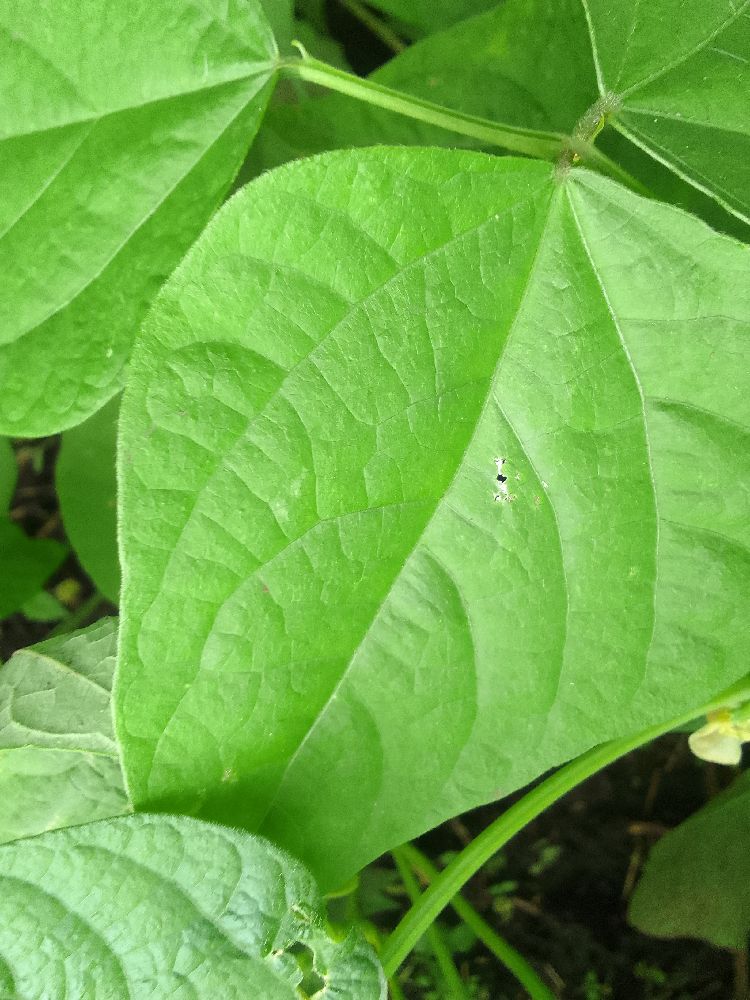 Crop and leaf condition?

common bean, healthy
